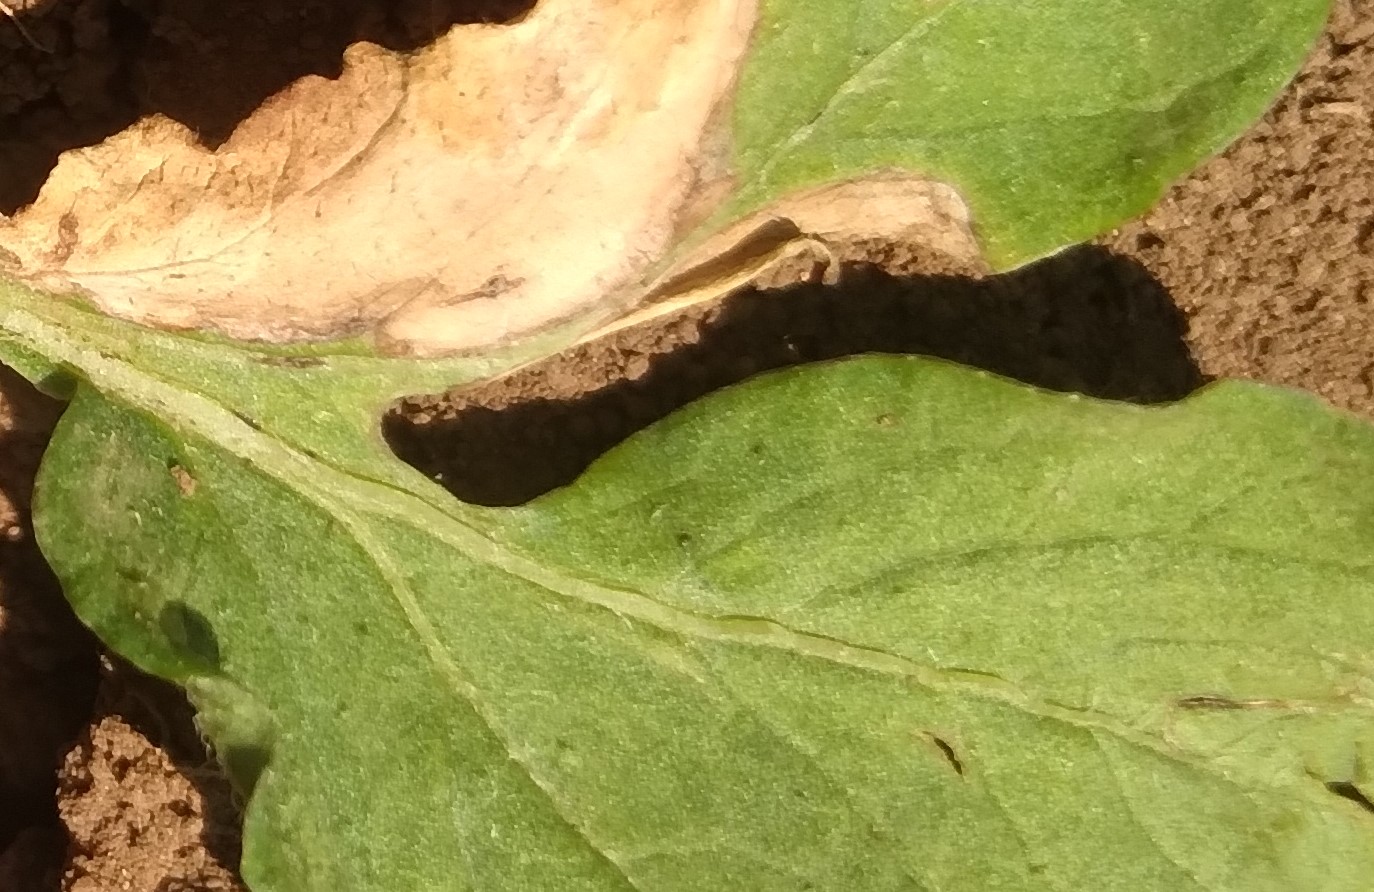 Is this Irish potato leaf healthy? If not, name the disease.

early blight
